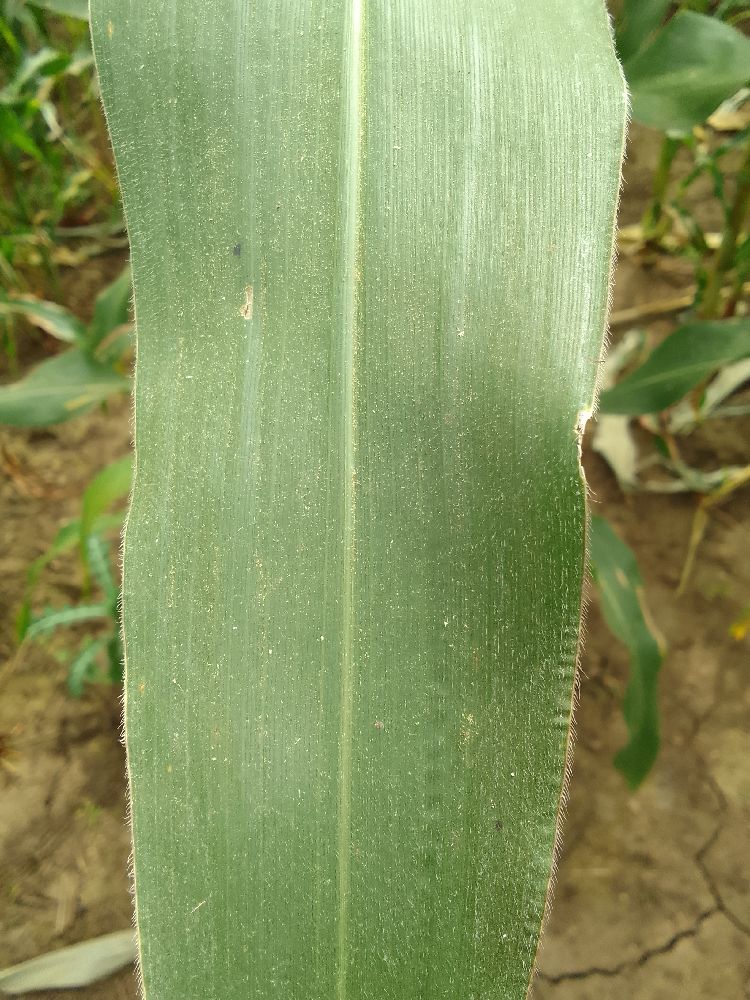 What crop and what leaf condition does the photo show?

maize, healthy
